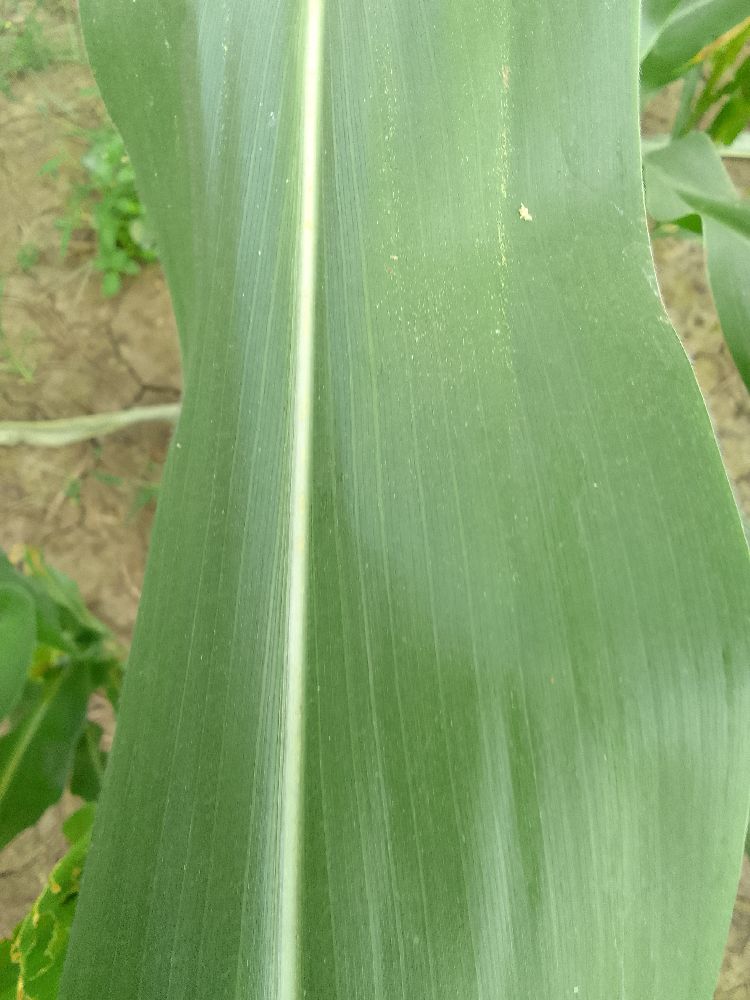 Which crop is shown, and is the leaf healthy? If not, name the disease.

maize, healthy
